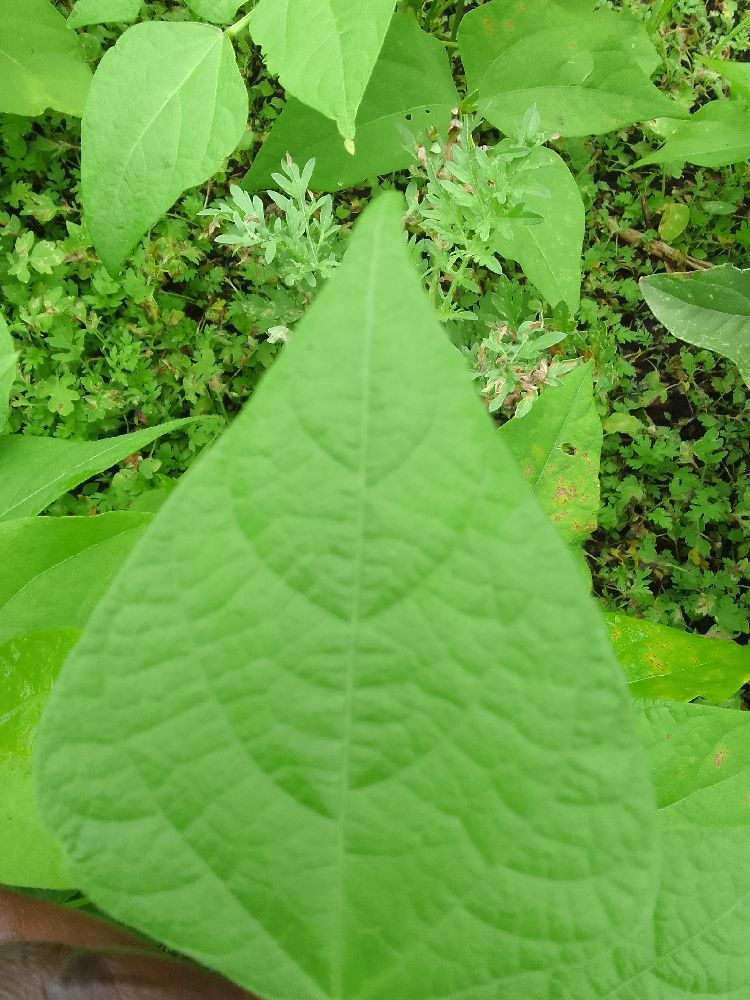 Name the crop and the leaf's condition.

common bean, healthy
